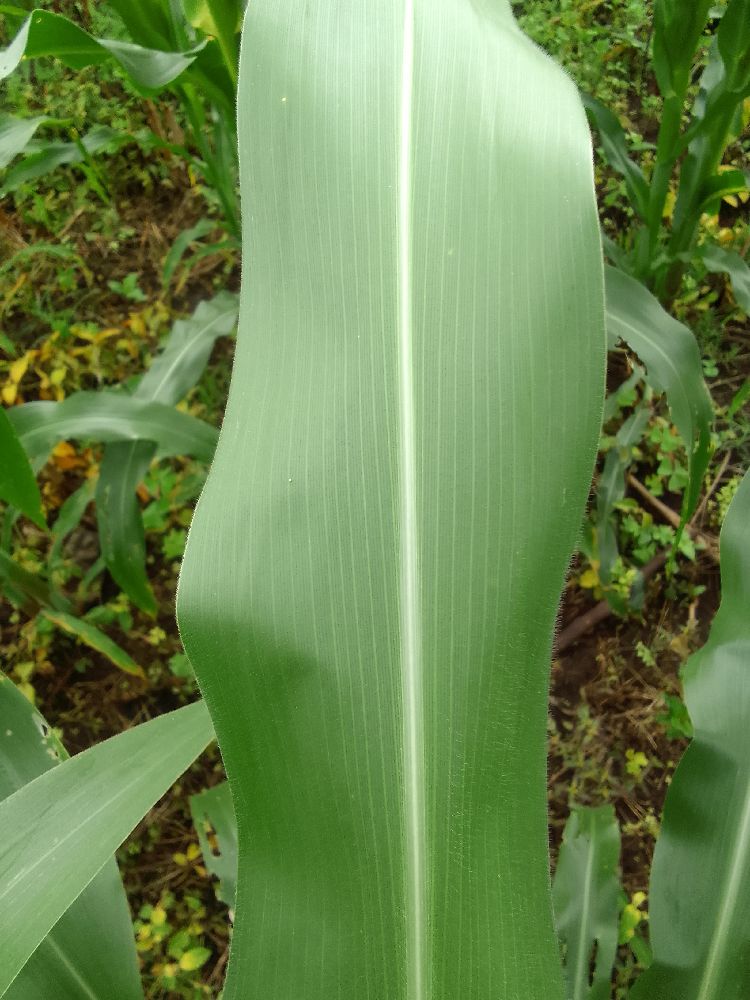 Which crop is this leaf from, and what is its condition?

maize, healthy
